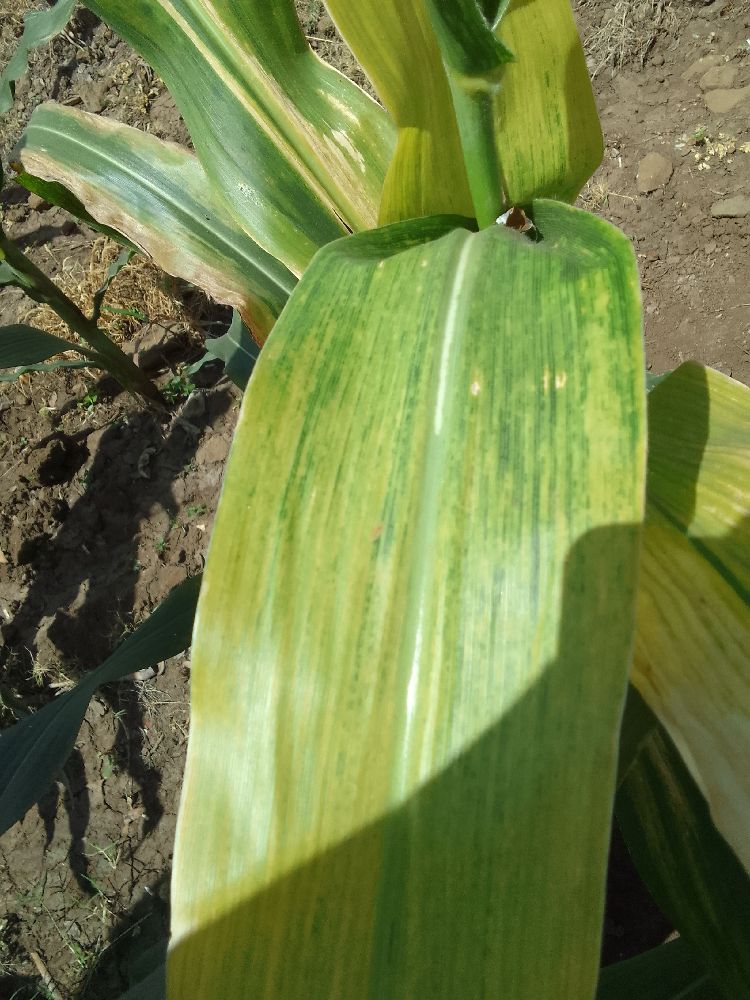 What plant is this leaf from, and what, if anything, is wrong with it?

maize, maize lethal necrosis
